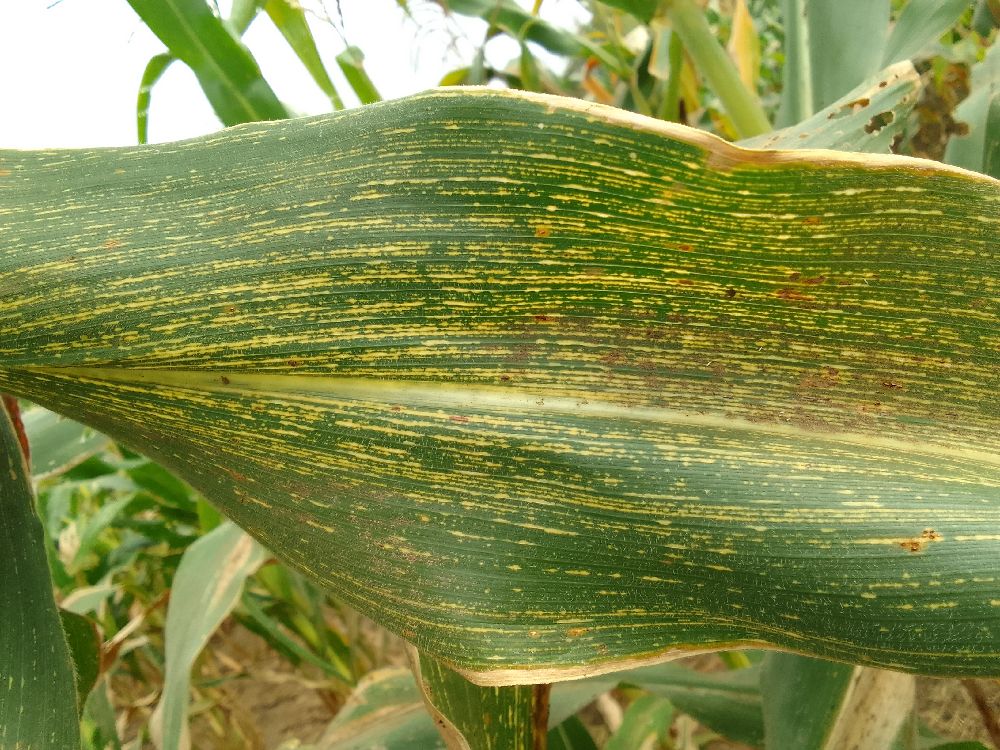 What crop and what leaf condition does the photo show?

maize, maize streak virus
